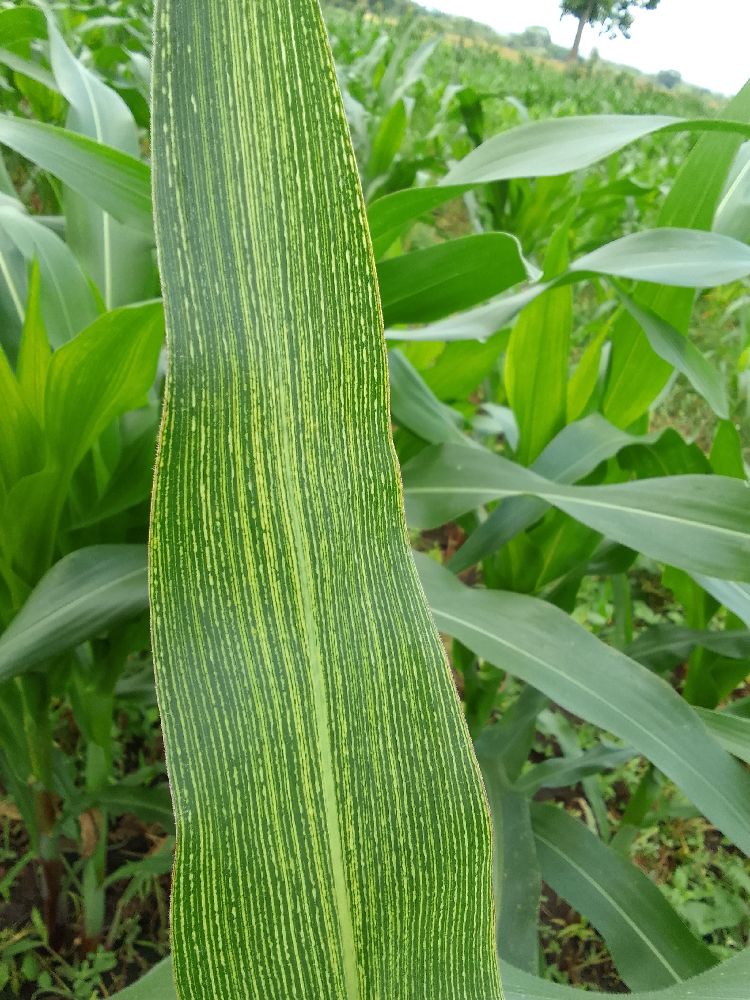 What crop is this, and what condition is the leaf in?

maize, maize streak virus
